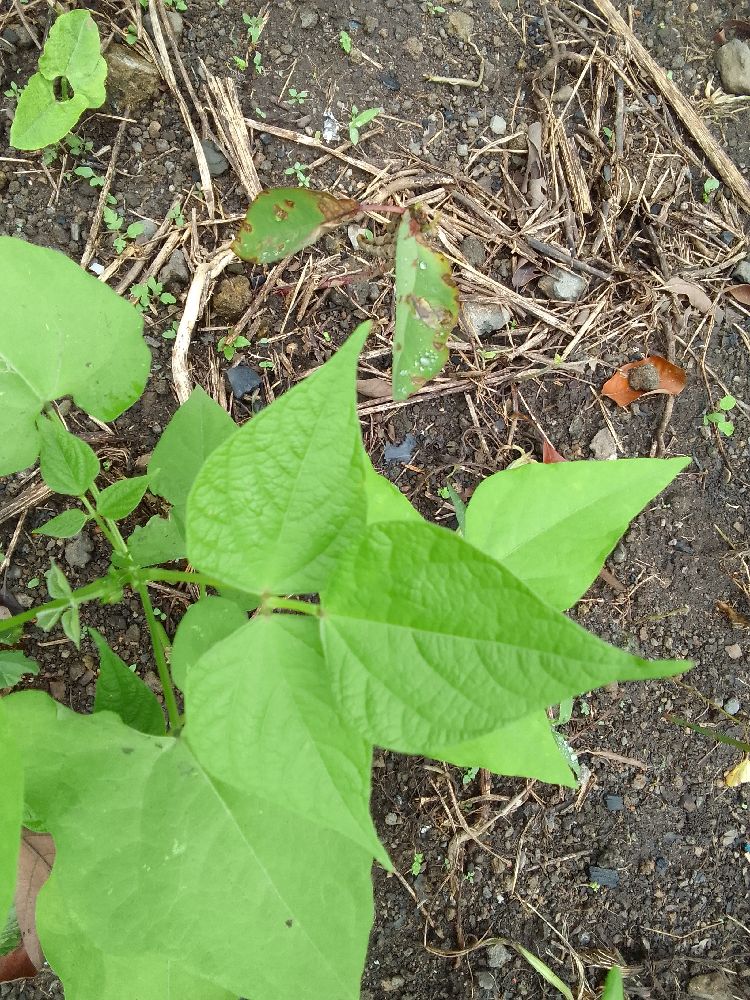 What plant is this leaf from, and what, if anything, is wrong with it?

common bean, healthy
